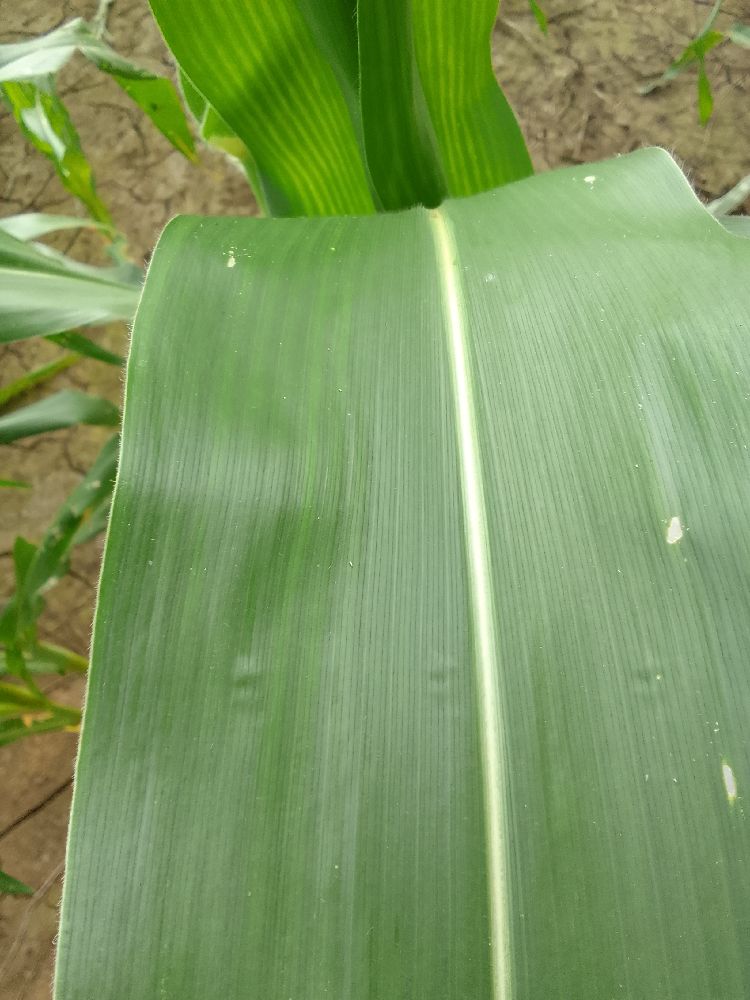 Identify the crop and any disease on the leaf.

maize, healthy
